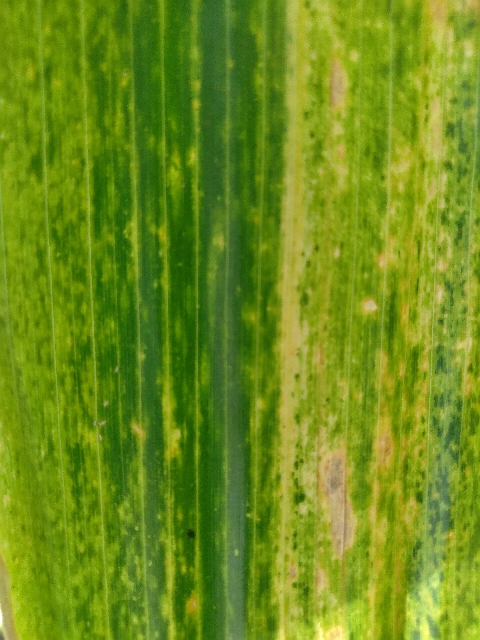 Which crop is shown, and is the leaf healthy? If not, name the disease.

maize, maize lethal necrosis
